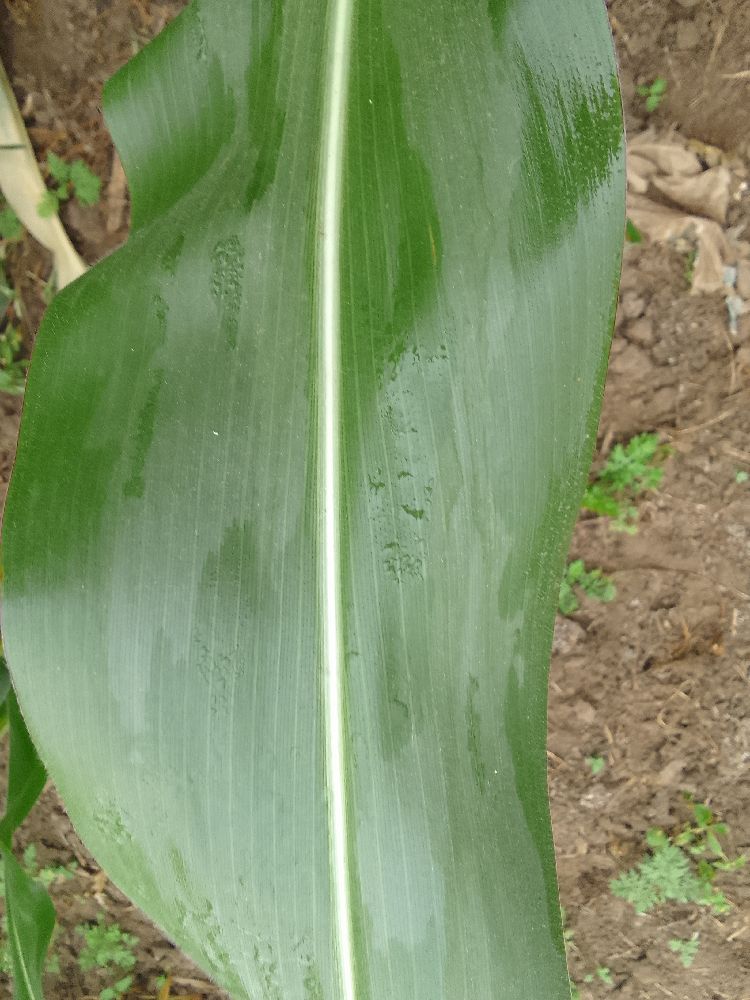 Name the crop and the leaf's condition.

maize, healthy
